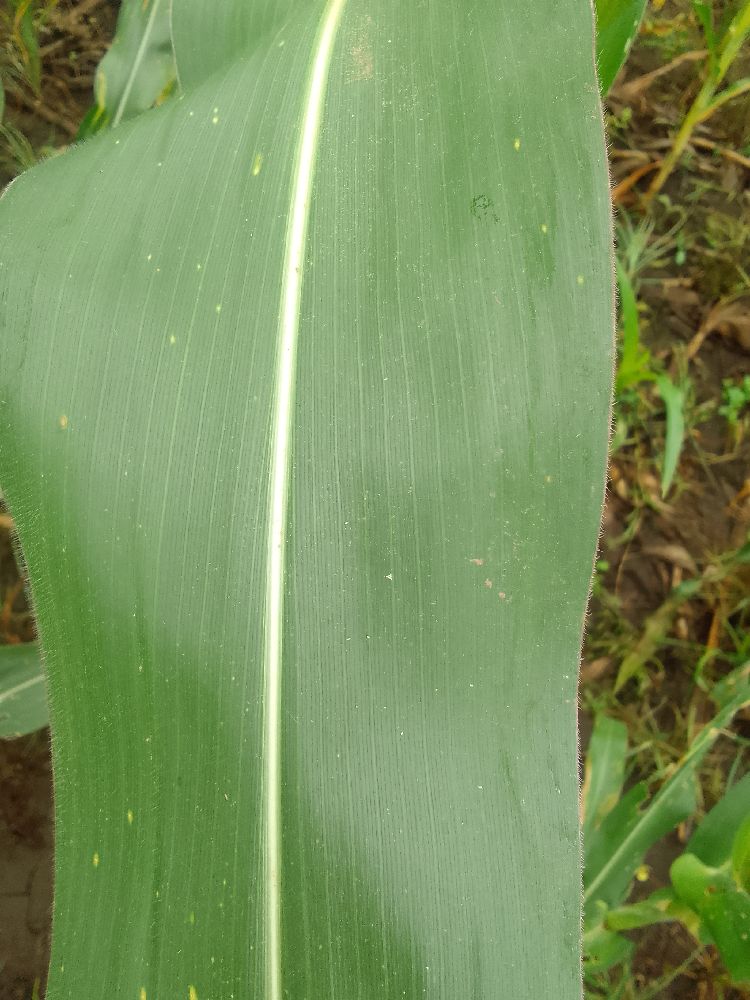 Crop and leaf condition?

maize, healthy
